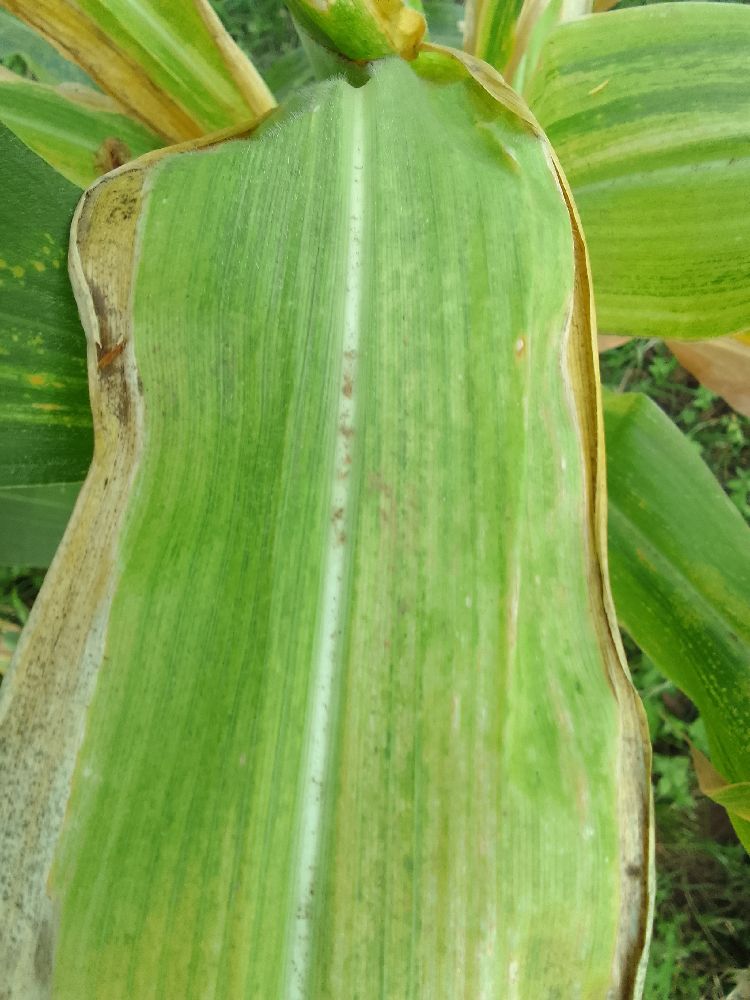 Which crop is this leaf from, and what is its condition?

maize, maize lethal necrosis
